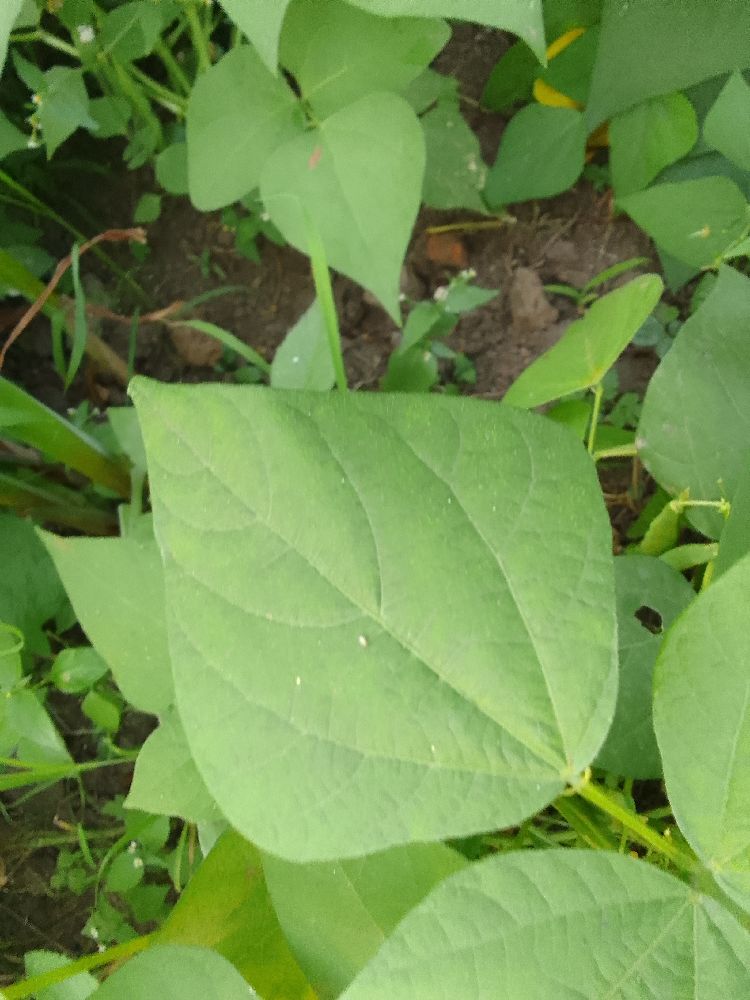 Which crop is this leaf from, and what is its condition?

common bean, healthy
